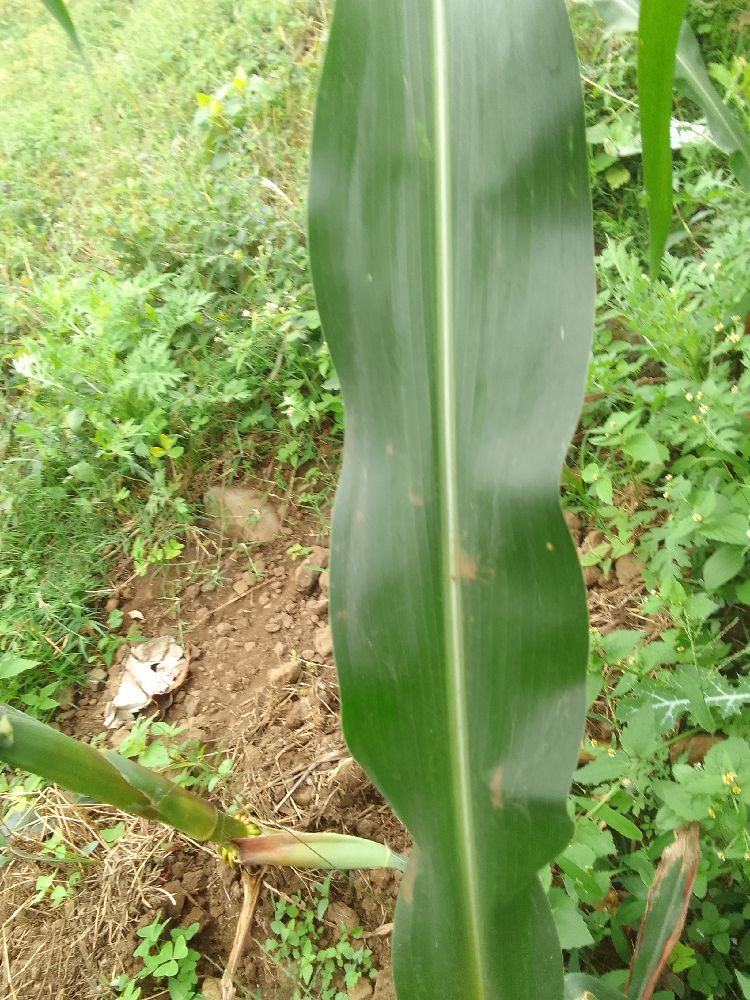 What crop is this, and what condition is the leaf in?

maize, healthy
